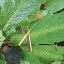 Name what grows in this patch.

structured weed
